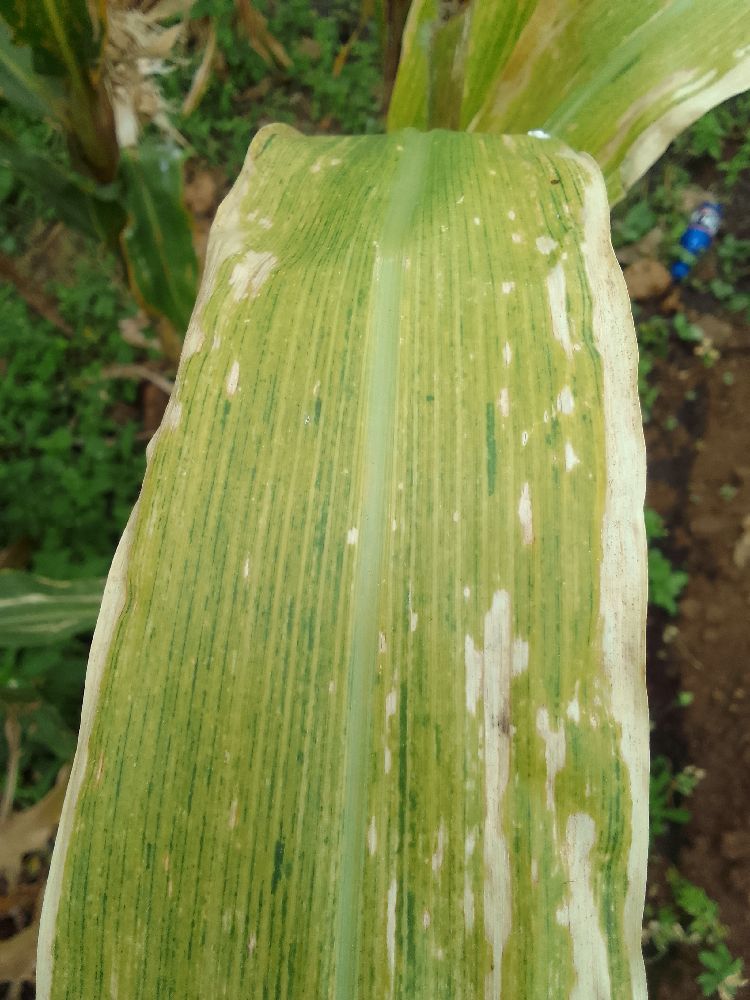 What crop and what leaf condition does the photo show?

maize, maize lethal necrosis
